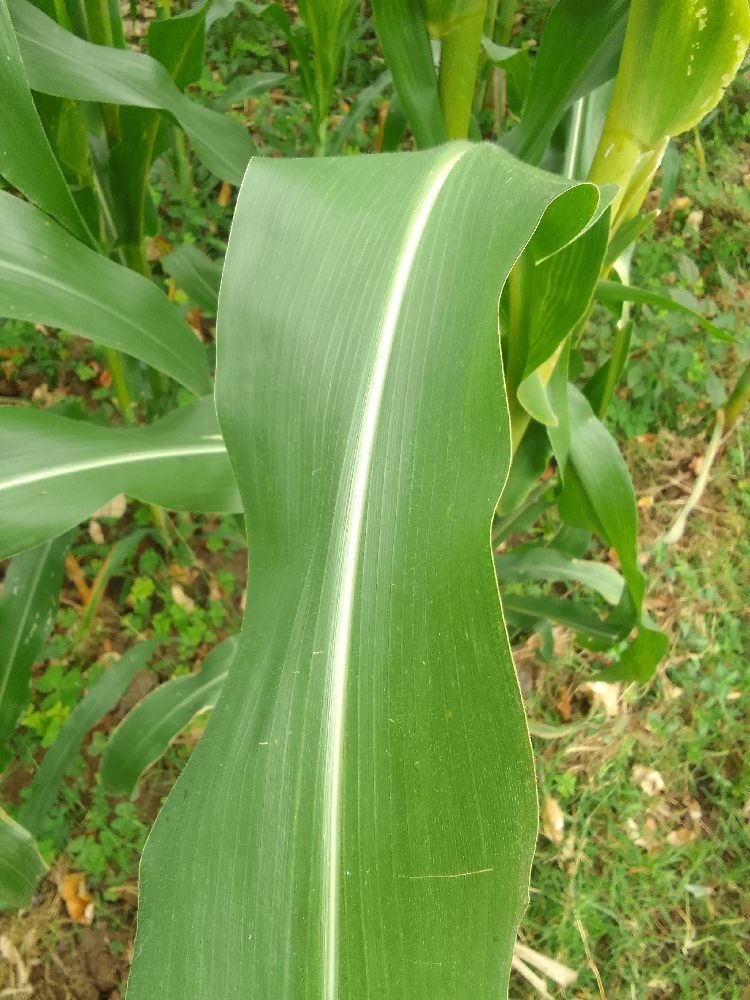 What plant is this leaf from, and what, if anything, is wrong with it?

maize, healthy
